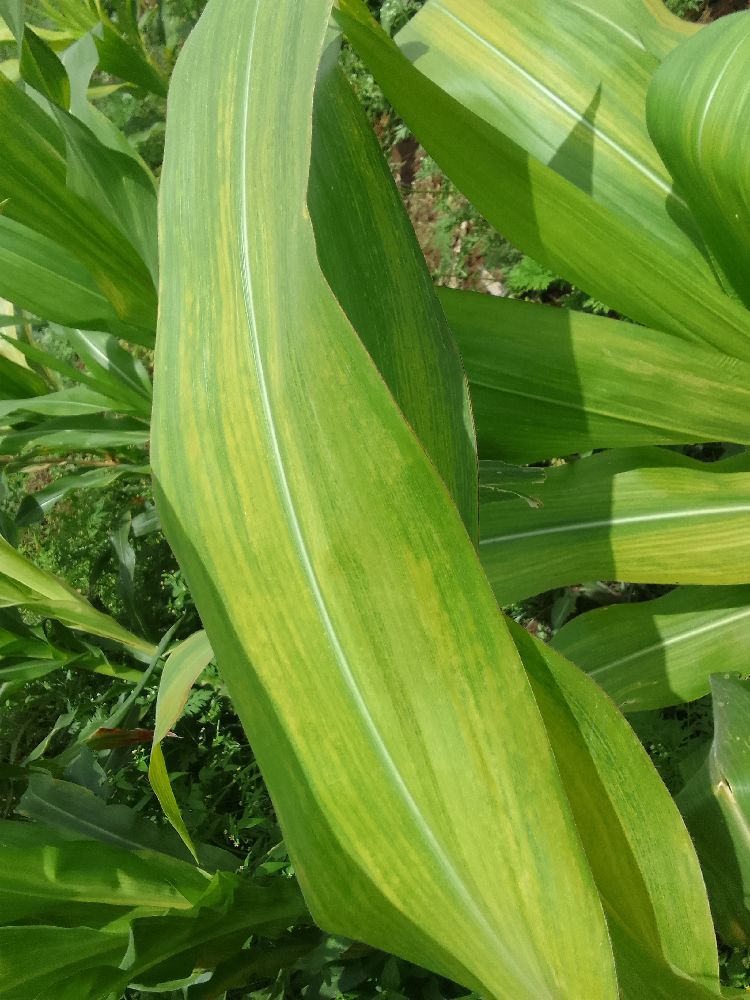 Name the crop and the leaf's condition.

maize, maize lethal necrosis
